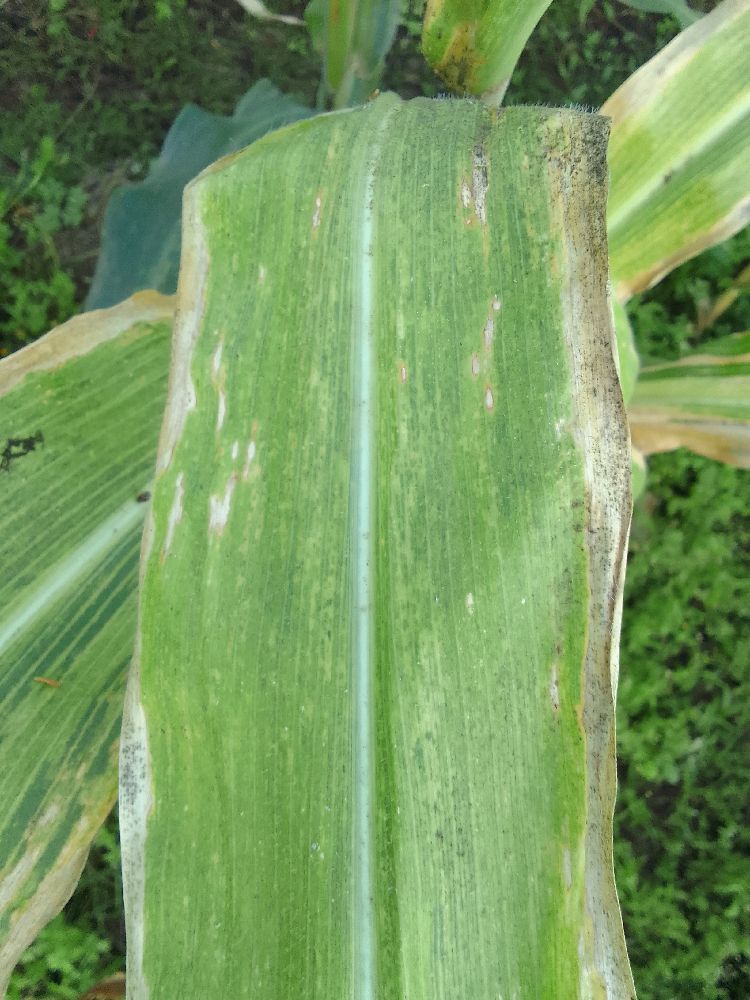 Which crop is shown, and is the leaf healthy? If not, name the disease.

maize, maize lethal necrosis
